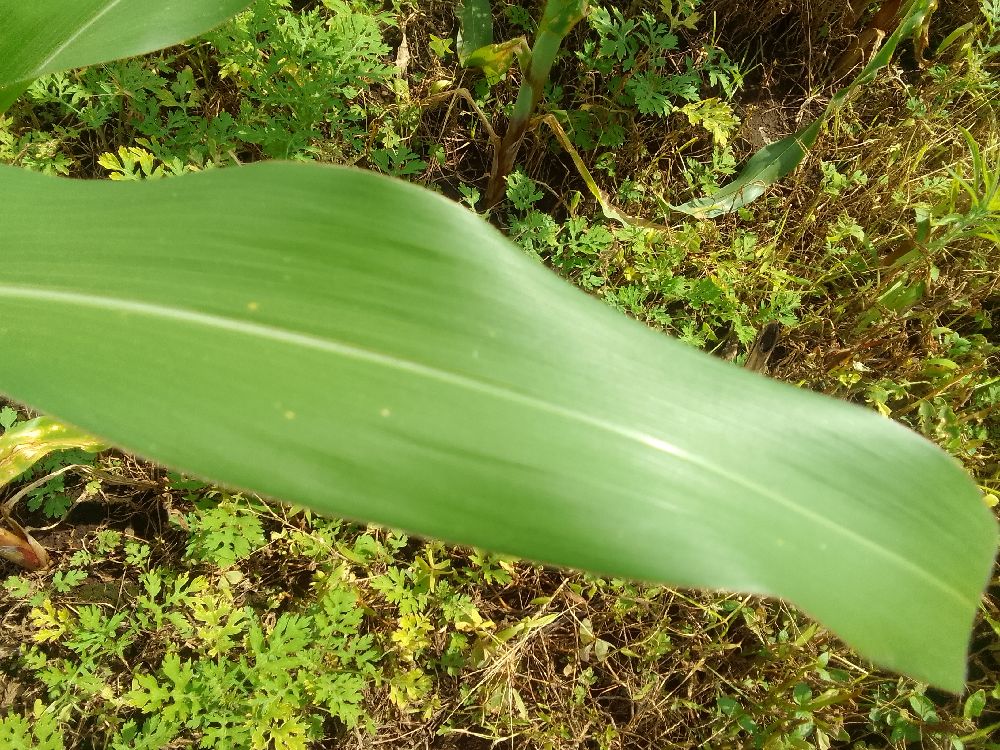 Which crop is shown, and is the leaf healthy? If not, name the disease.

maize, healthy
